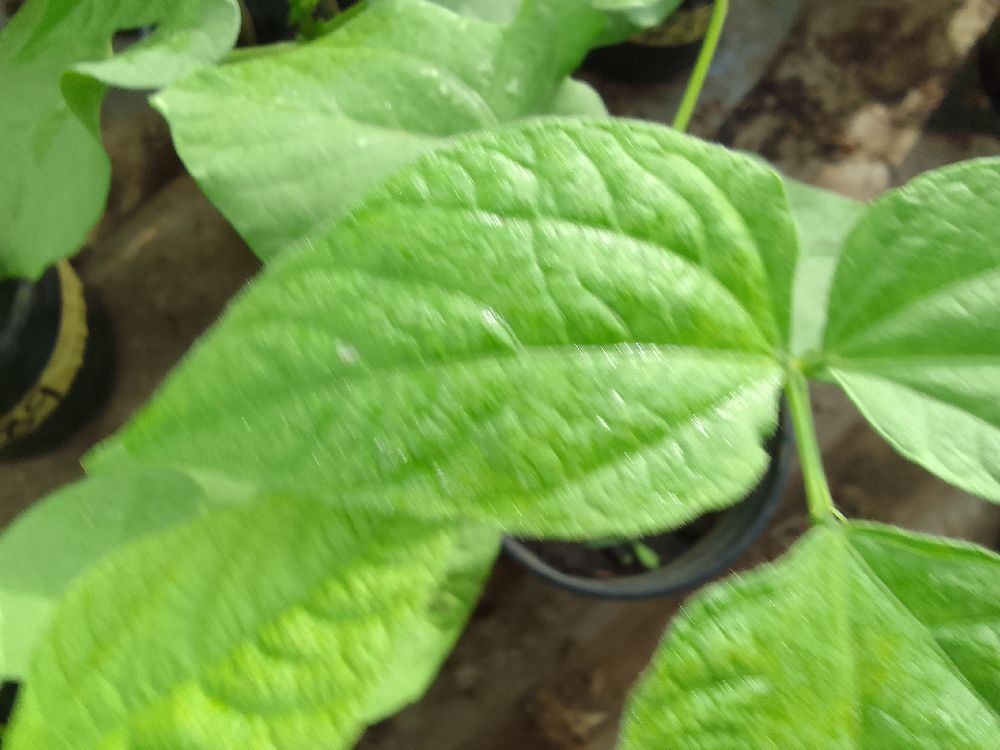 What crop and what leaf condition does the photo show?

common bean, healthy
